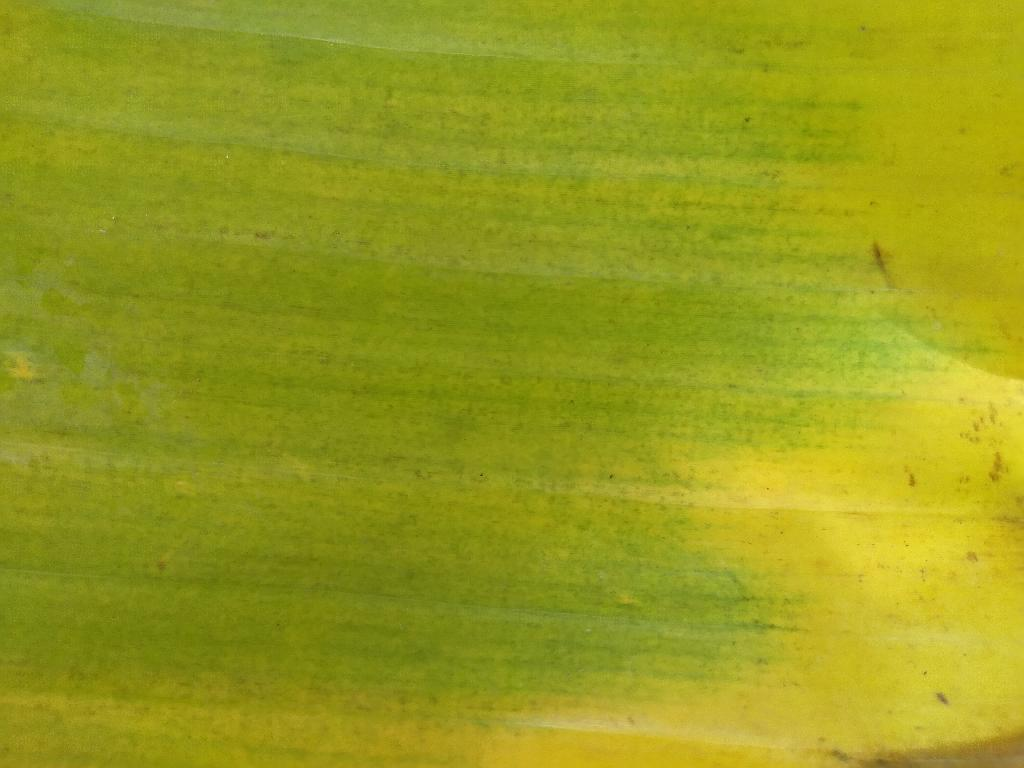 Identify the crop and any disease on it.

banana, fusarium wilt race 1
